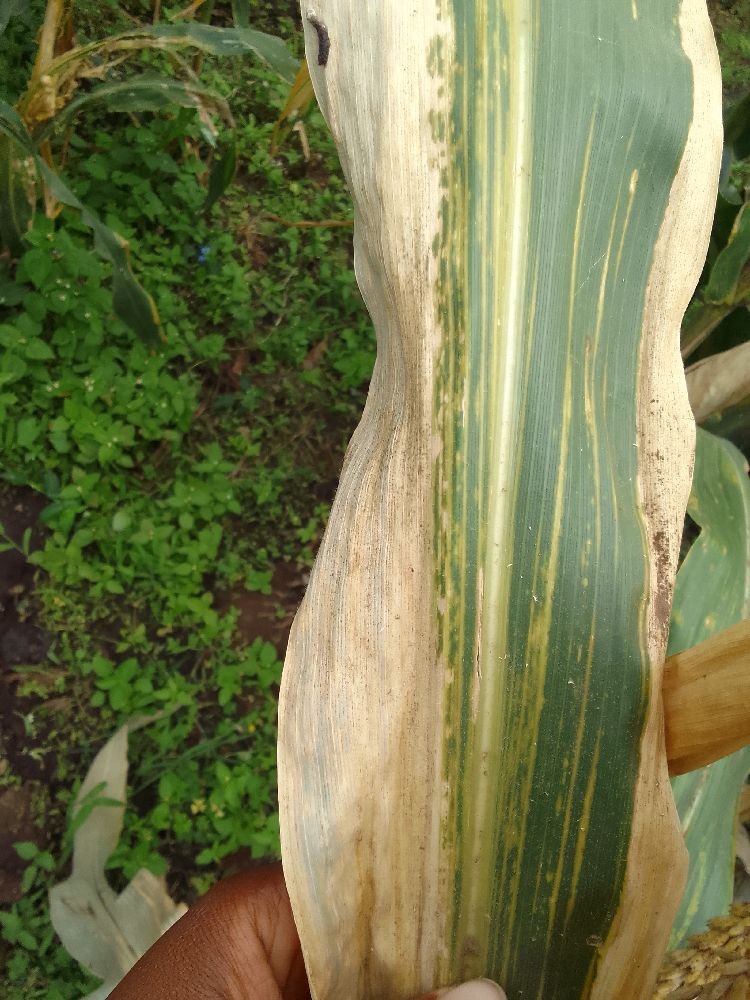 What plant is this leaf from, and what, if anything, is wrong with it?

maize, maize lethal necrosis
